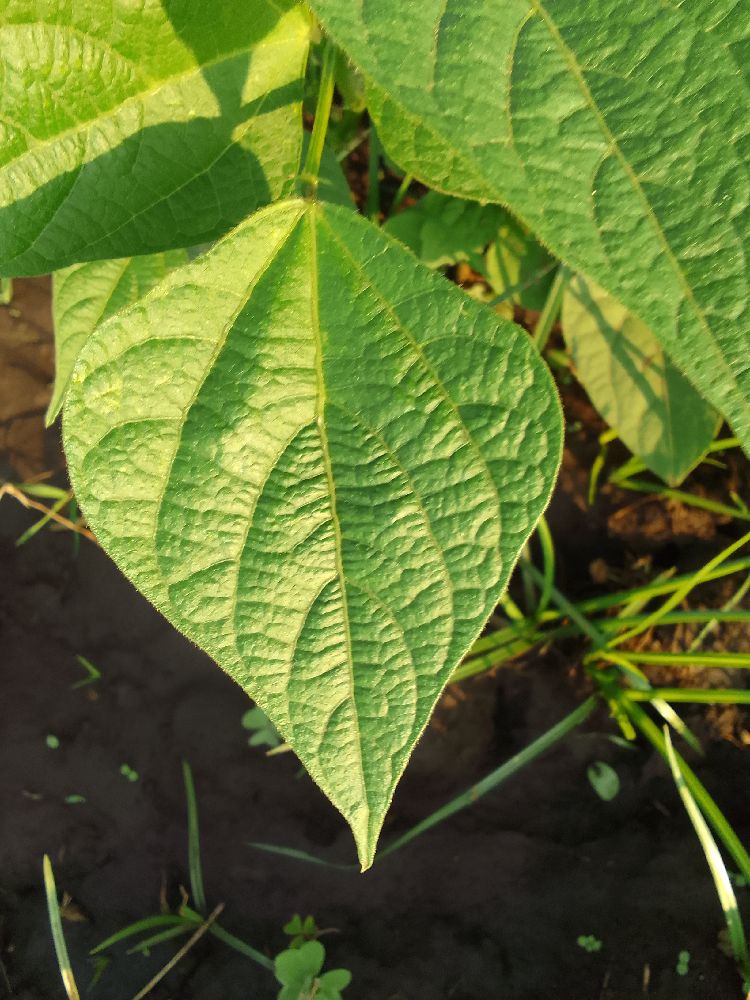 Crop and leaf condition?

common bean, healthy
